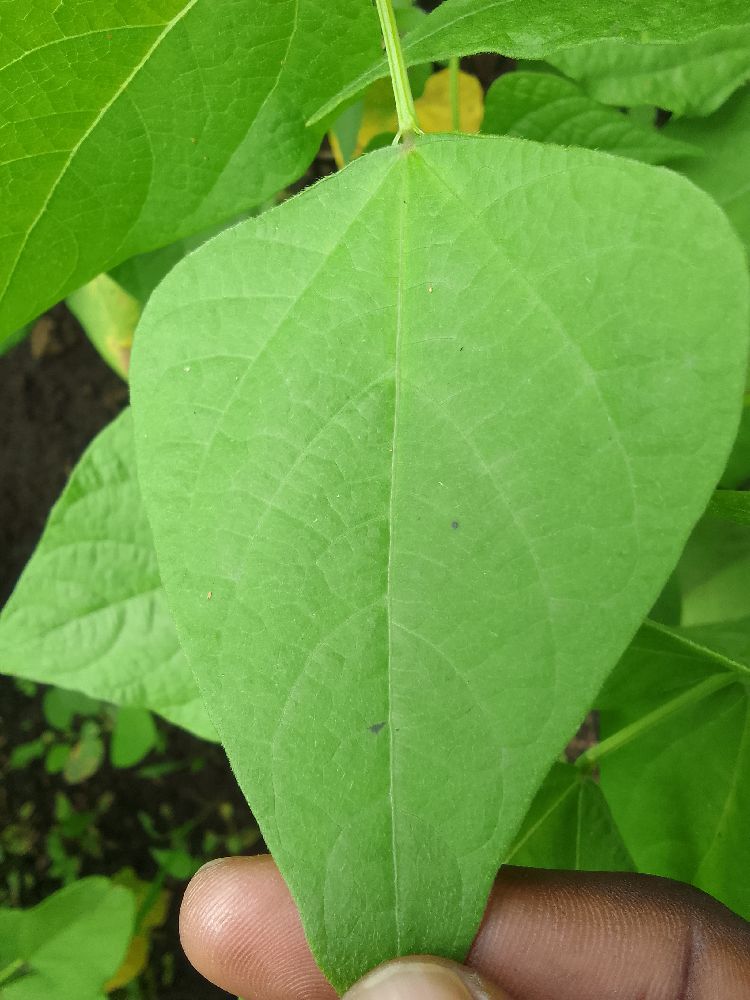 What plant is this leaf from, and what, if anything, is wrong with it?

common bean, healthy
